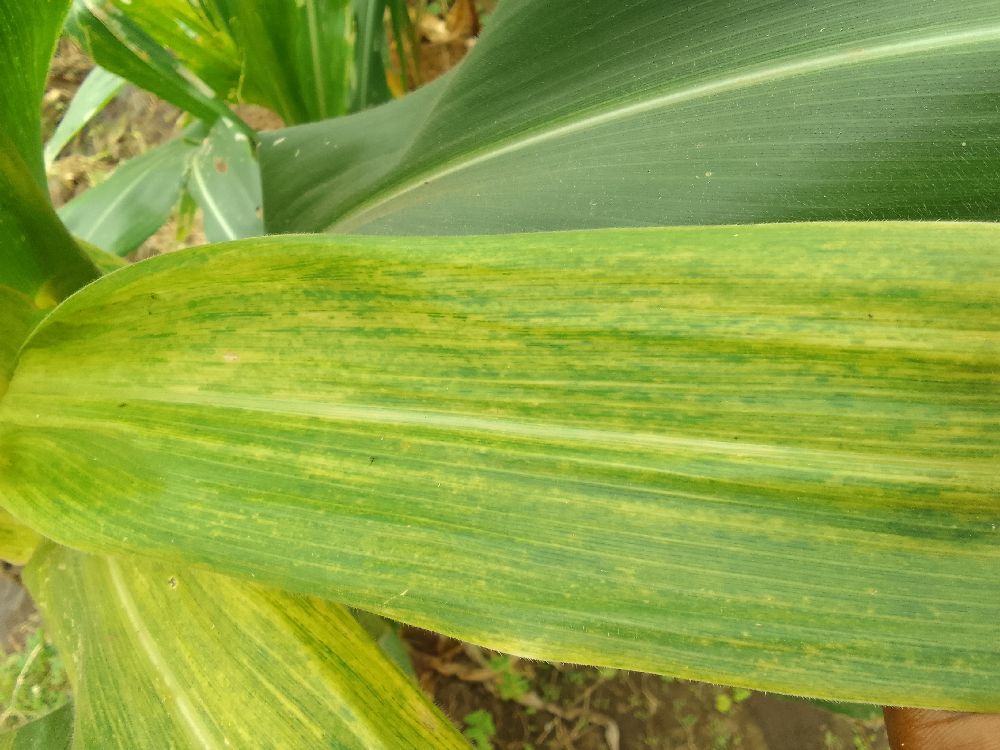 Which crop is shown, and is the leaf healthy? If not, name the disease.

maize, maize lethal necrosis
